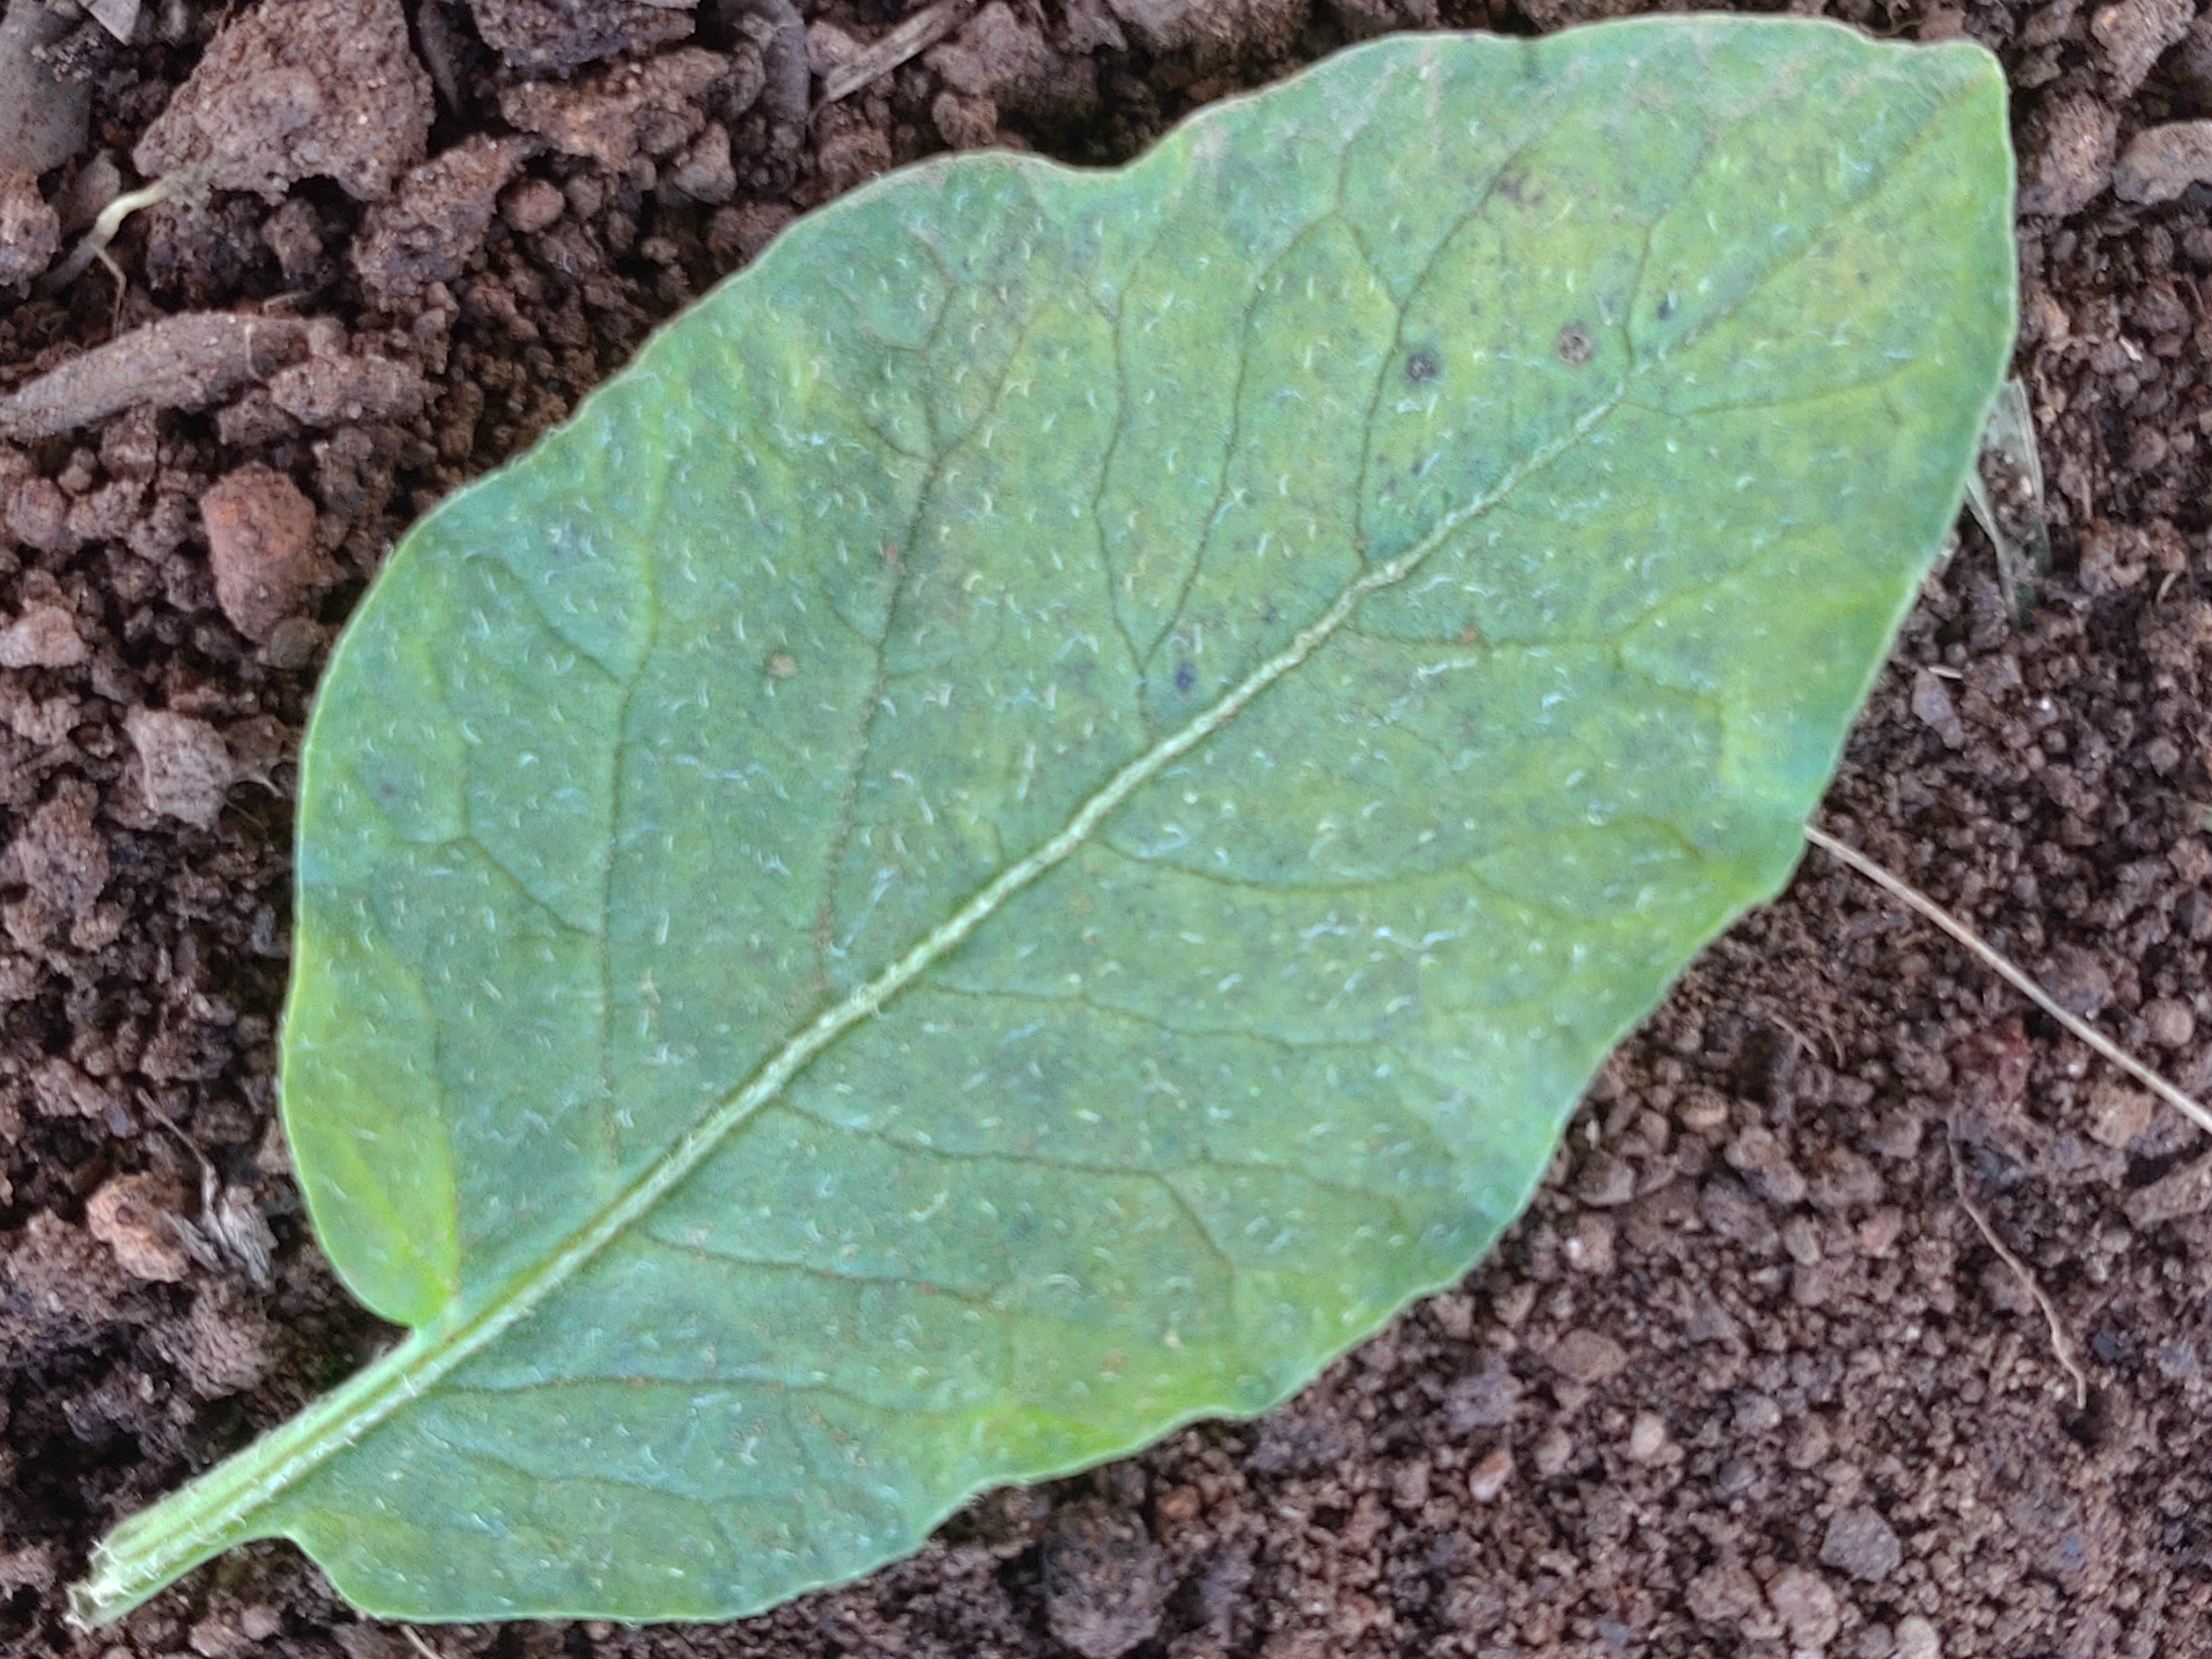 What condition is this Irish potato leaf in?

late blight
